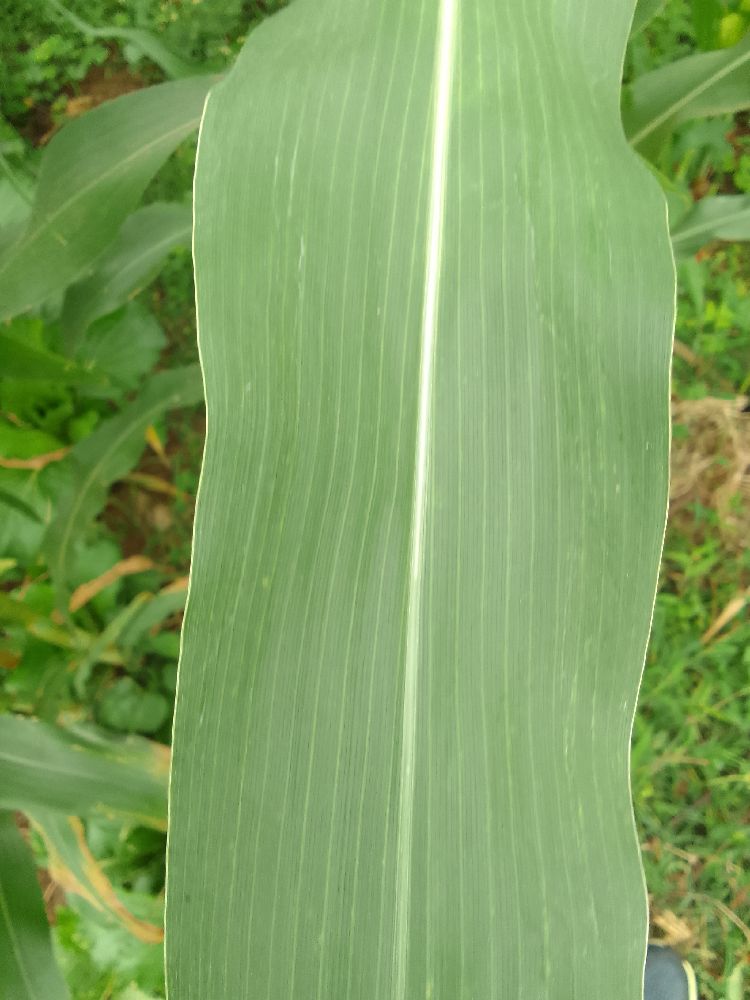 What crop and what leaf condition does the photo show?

maize, healthy
